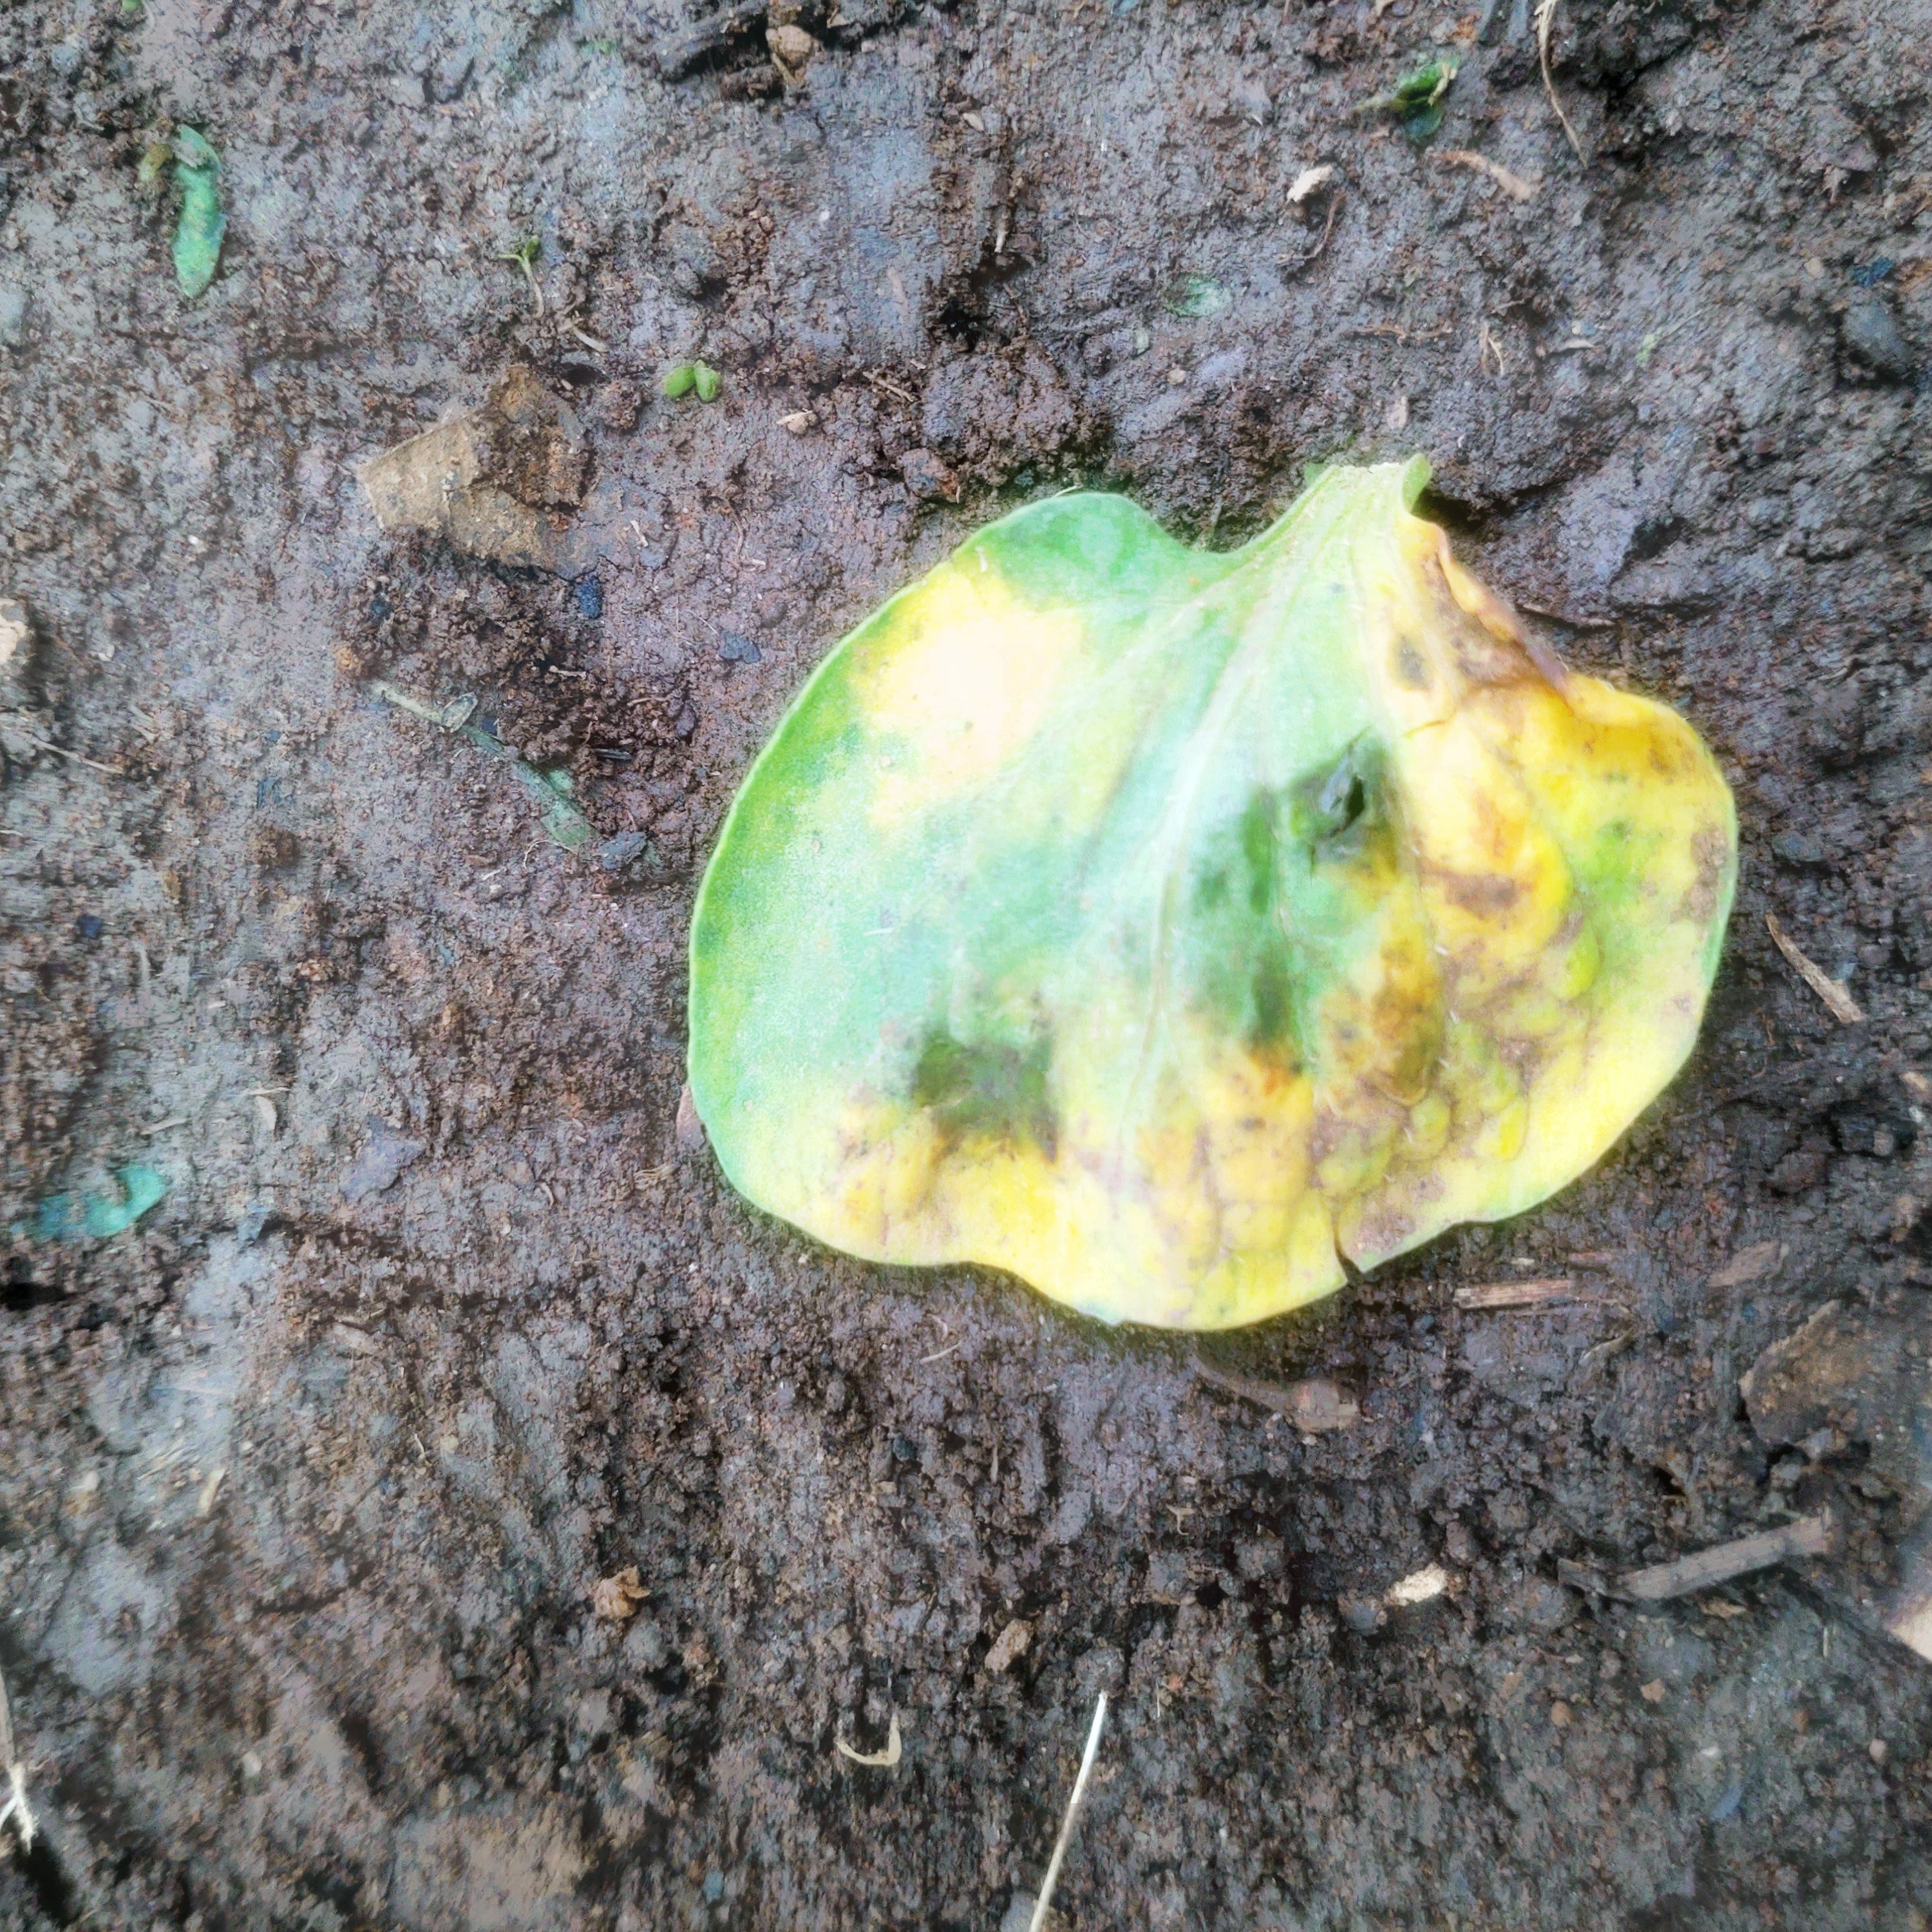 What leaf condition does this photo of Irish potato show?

late blight
